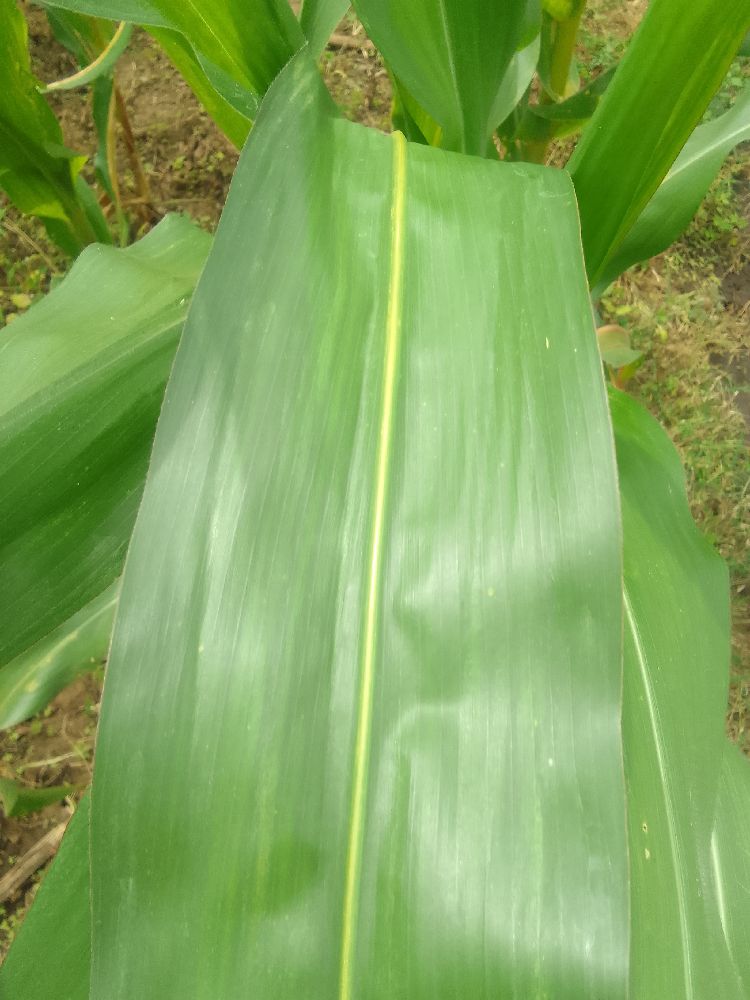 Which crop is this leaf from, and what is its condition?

maize, healthy
